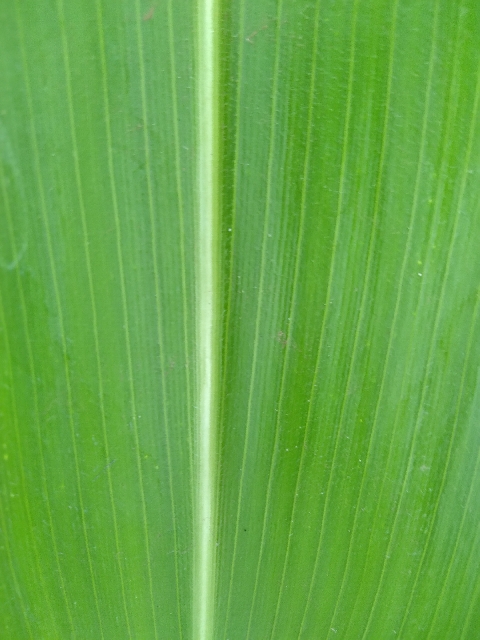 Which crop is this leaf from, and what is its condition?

maize, healthy
